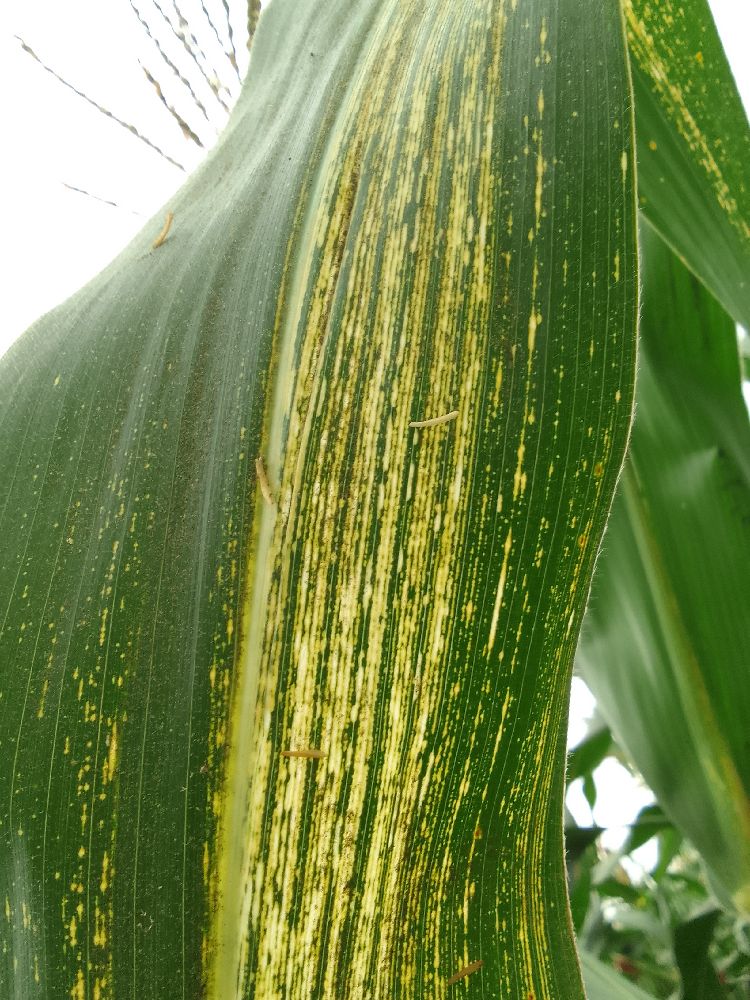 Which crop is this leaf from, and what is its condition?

maize, maize streak virus
